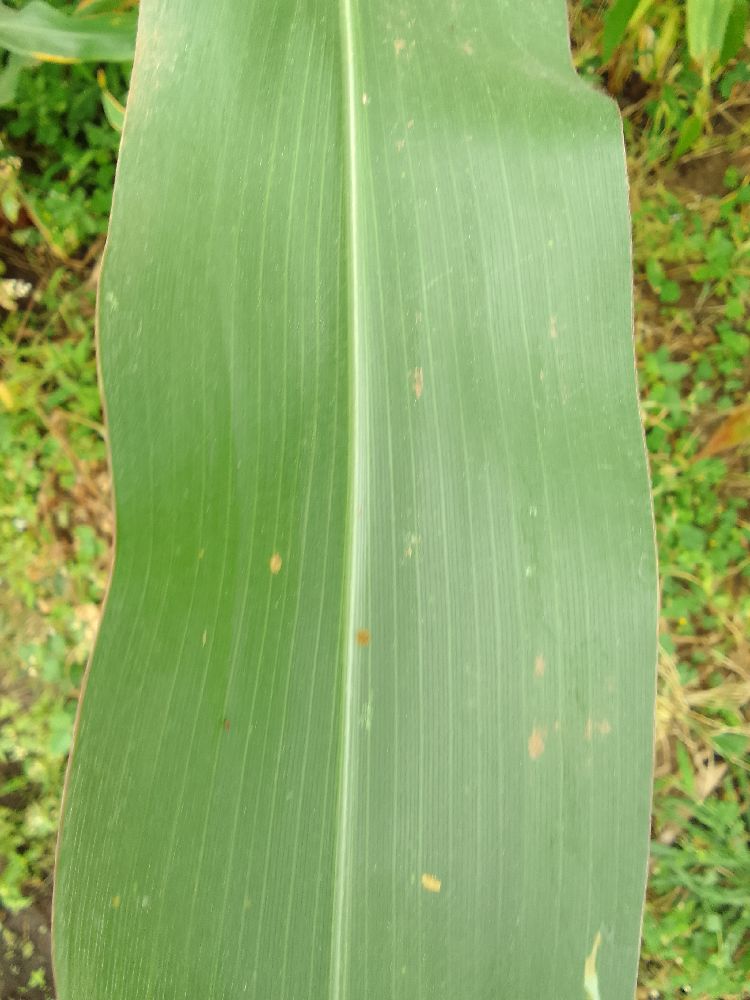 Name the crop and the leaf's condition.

maize, healthy
